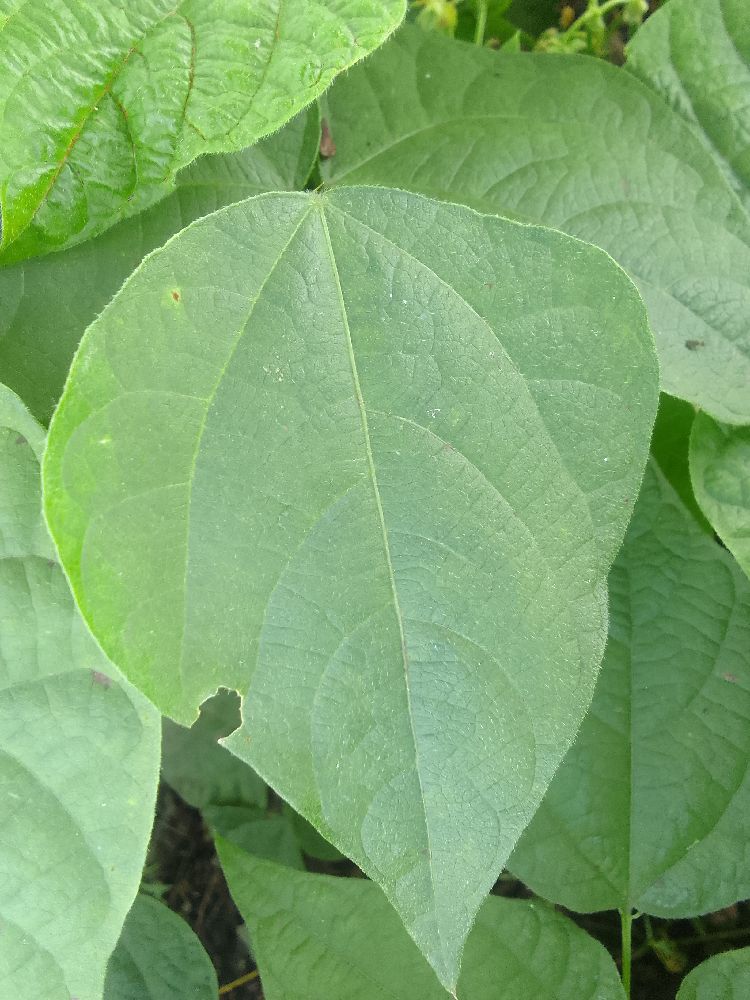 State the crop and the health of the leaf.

common bean, healthy
